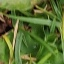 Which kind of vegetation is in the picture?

grass
